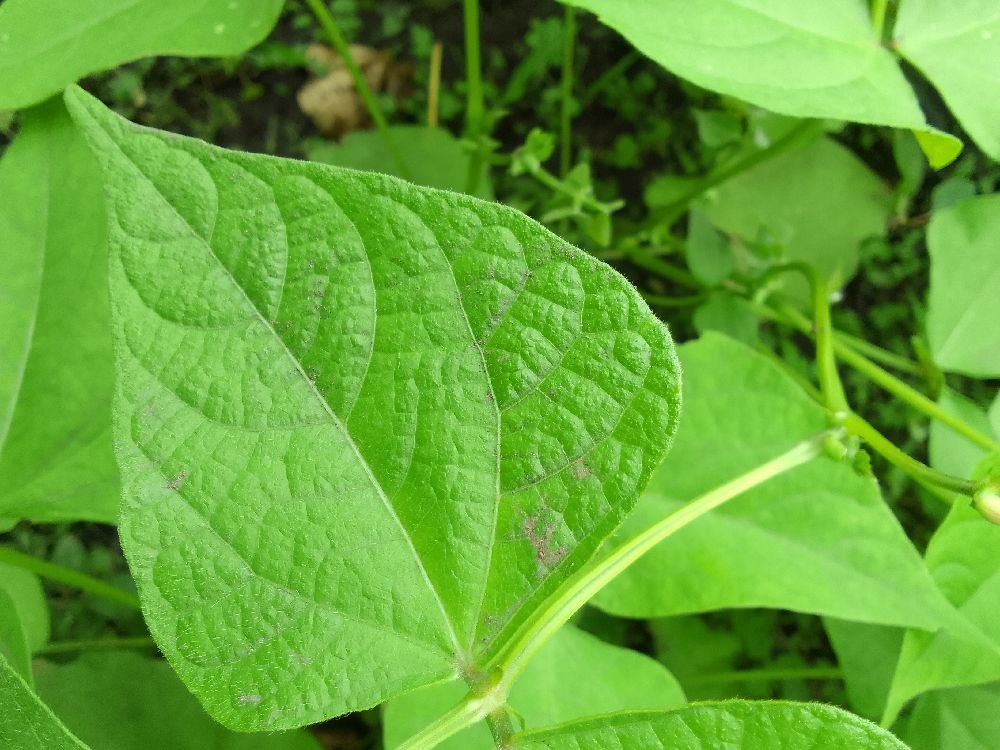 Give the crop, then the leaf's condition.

common bean, healthy
